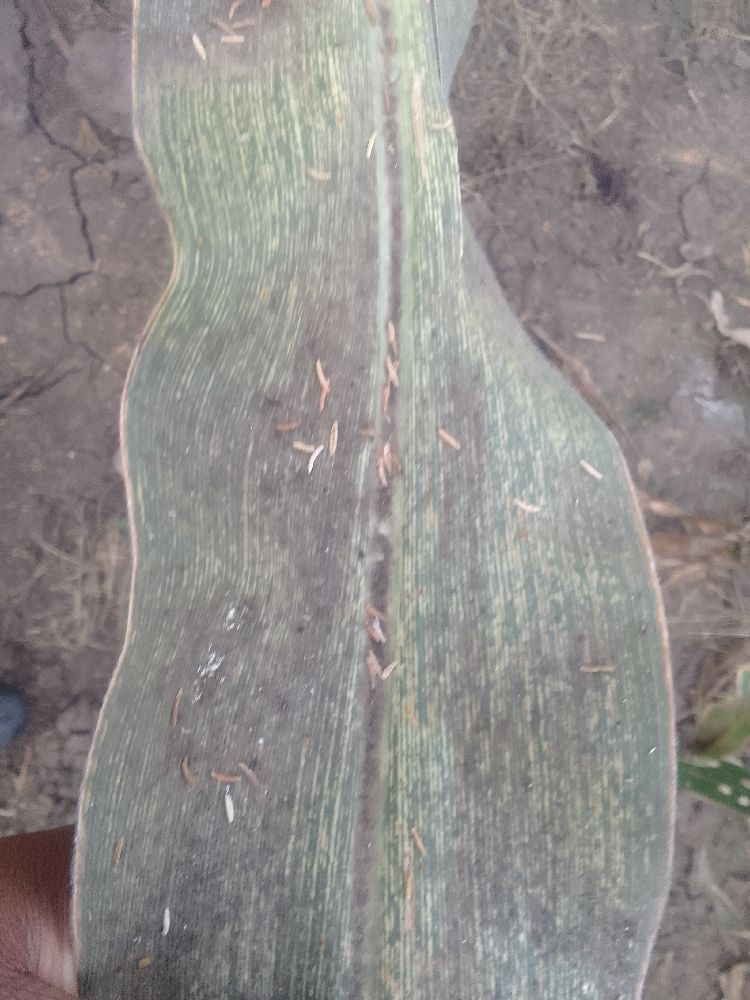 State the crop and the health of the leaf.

maize, maize streak virus
